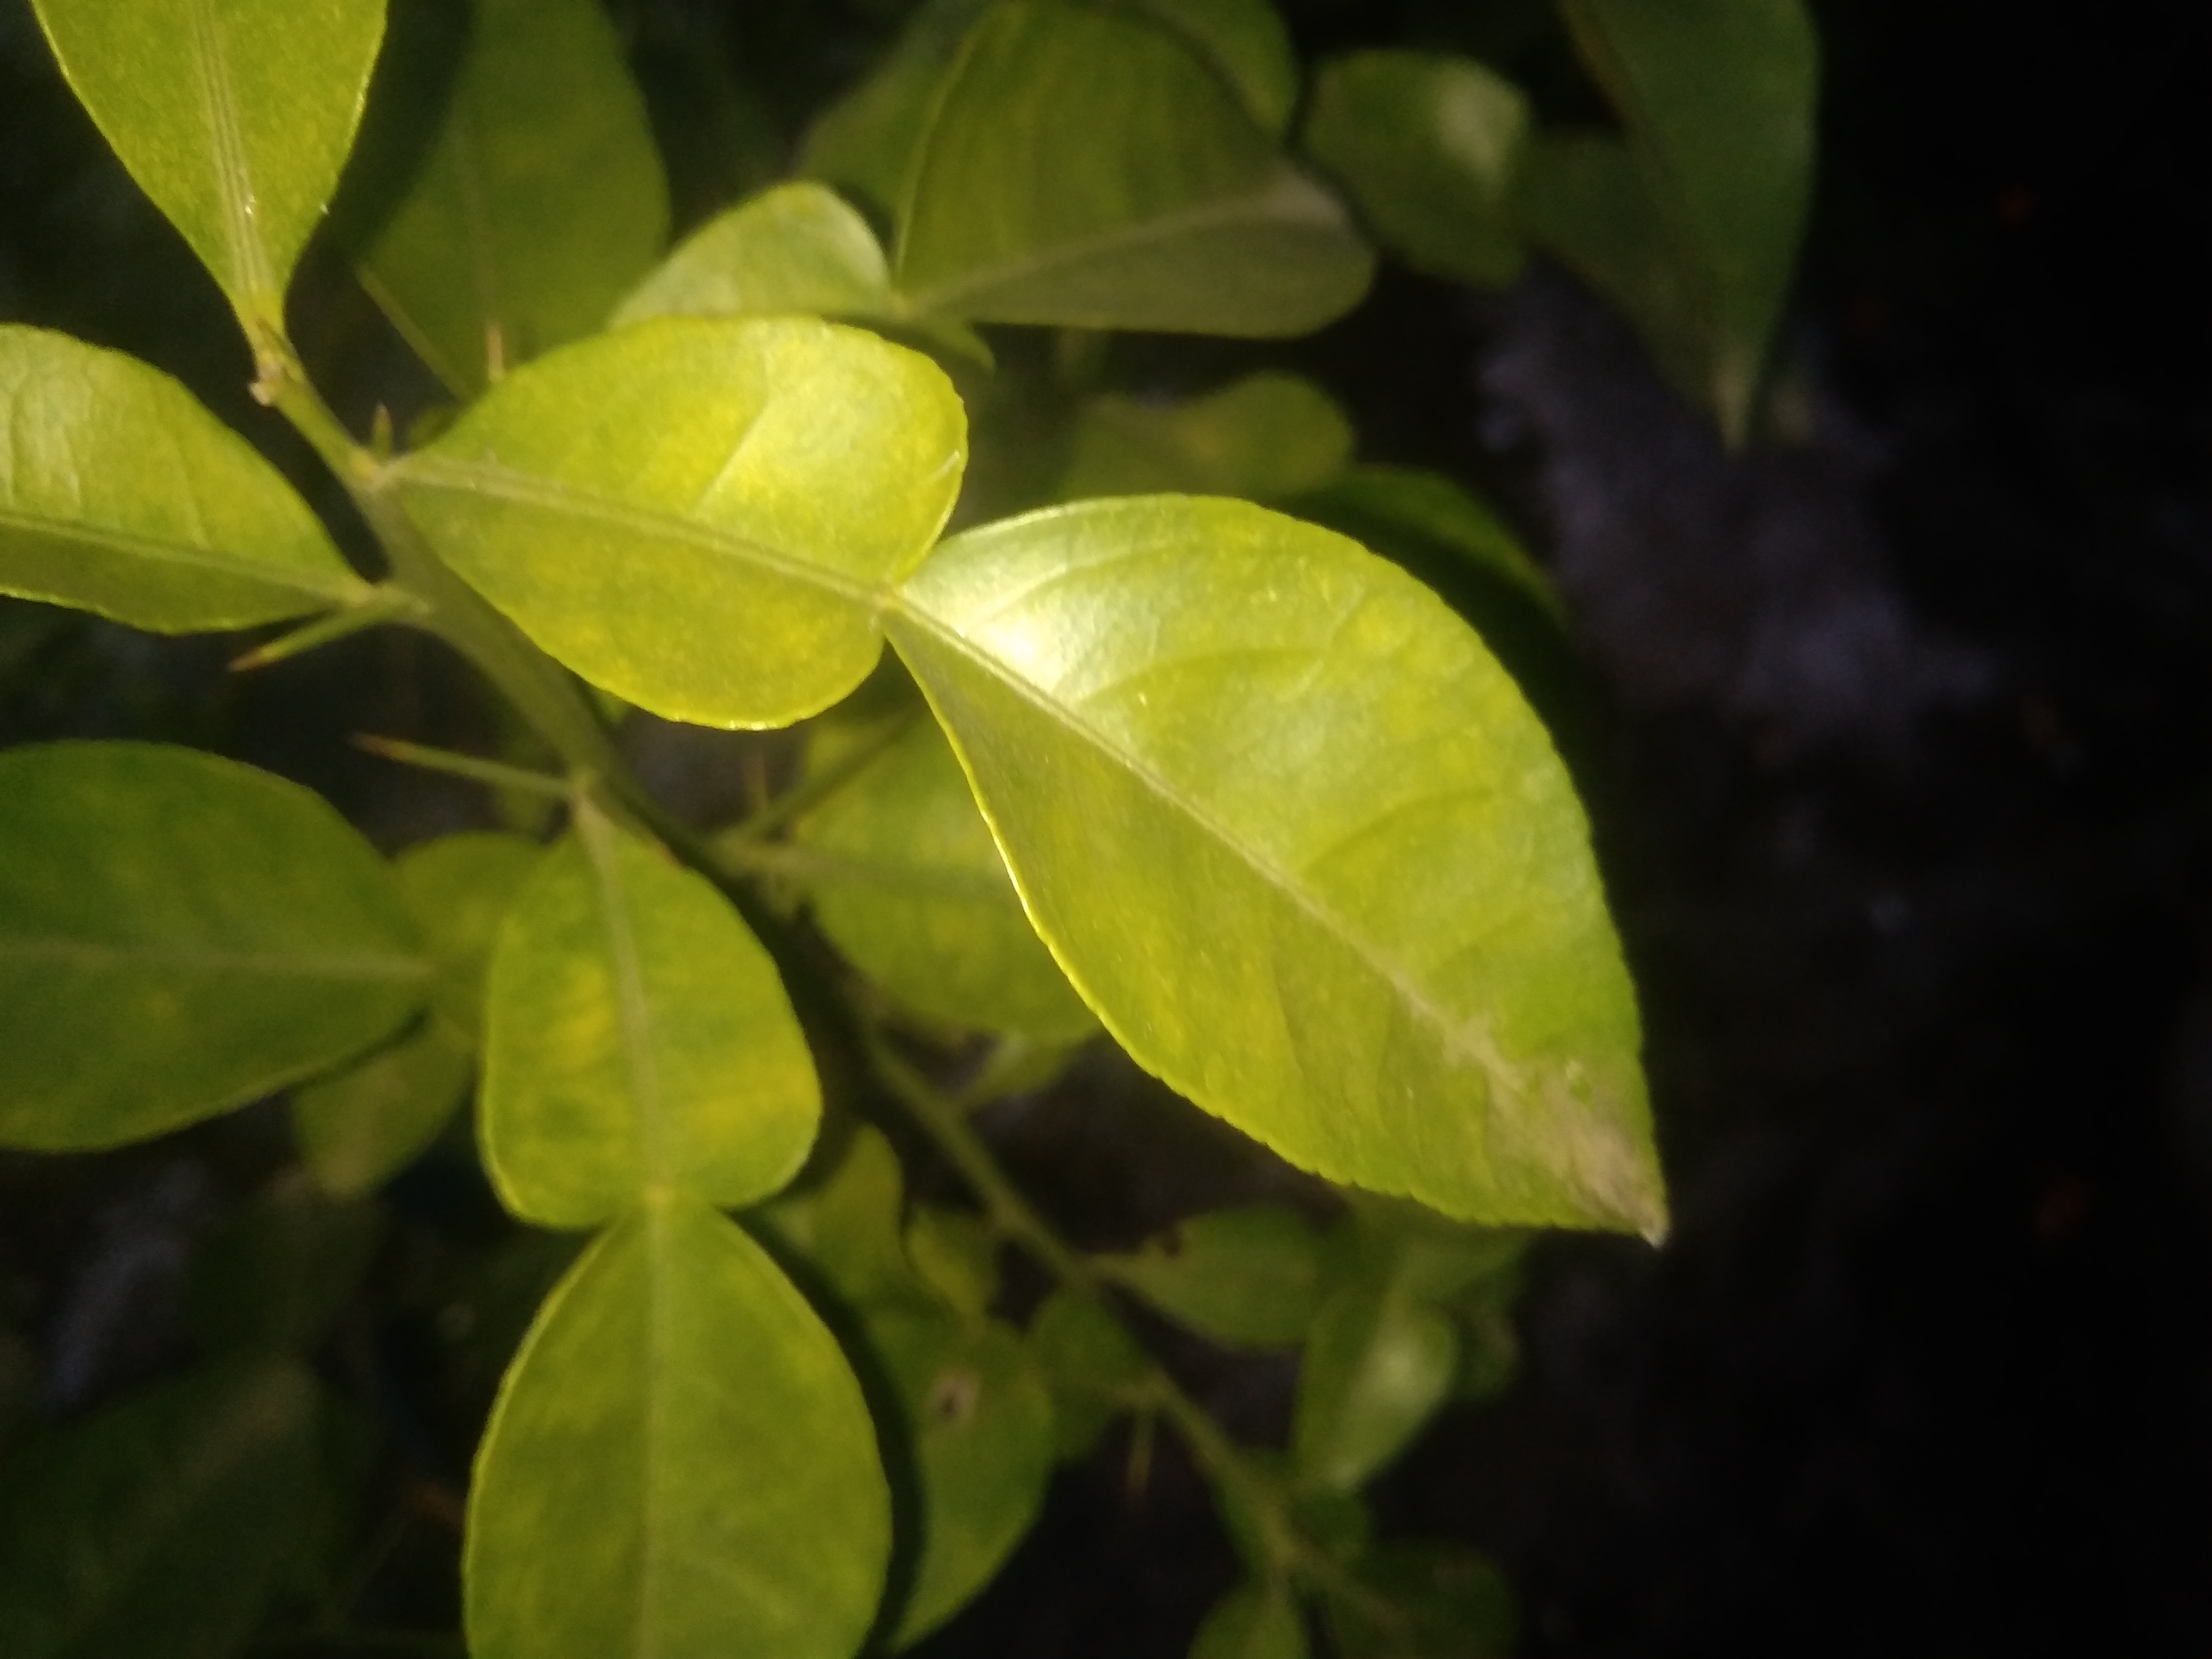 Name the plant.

lemon
